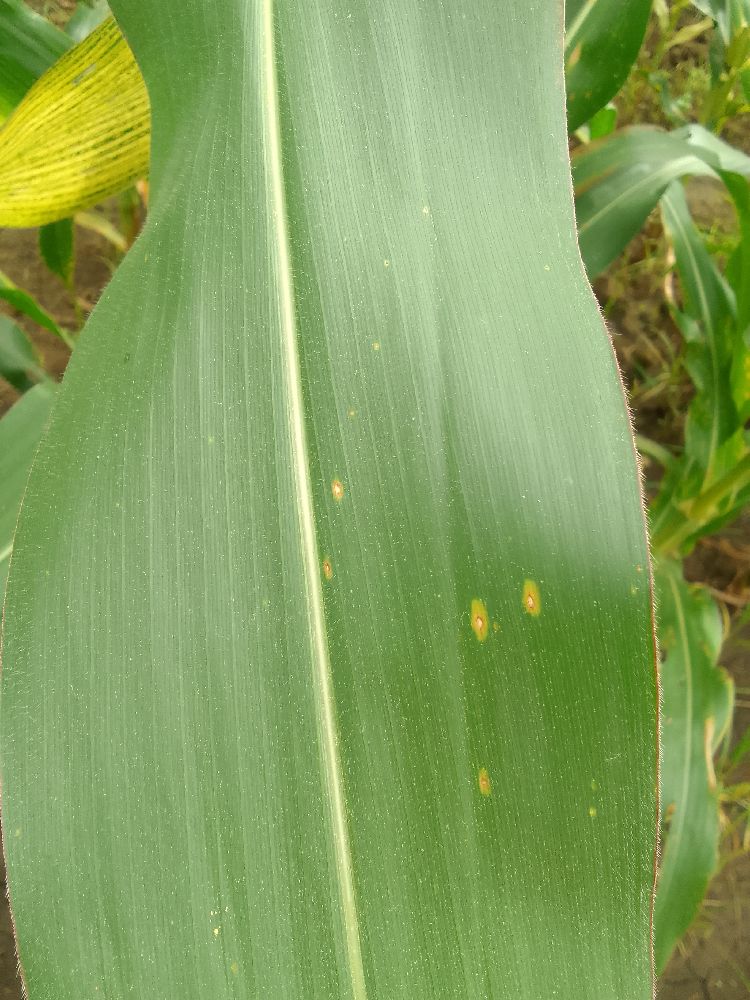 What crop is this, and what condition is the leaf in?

maize, healthy
